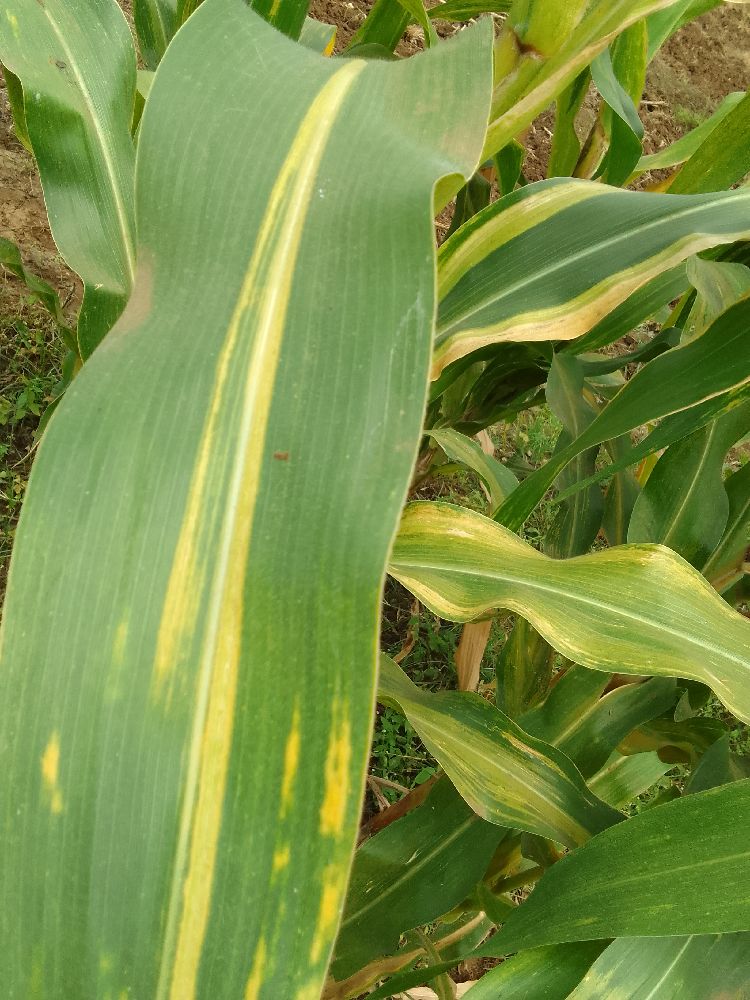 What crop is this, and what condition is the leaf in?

maize, maize lethal necrosis
